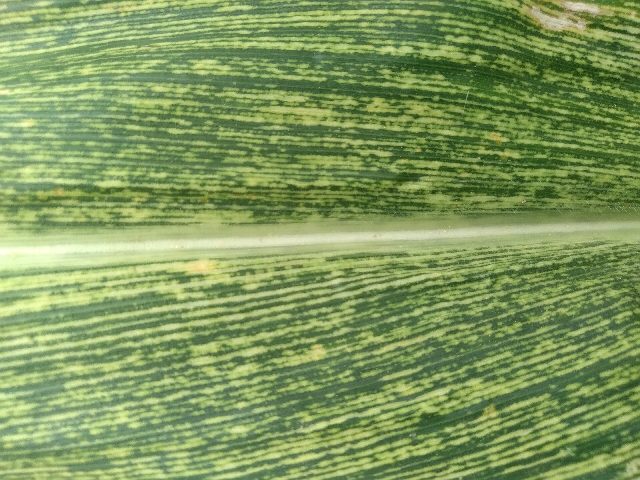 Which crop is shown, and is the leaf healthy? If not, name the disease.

maize, maize streak virus
